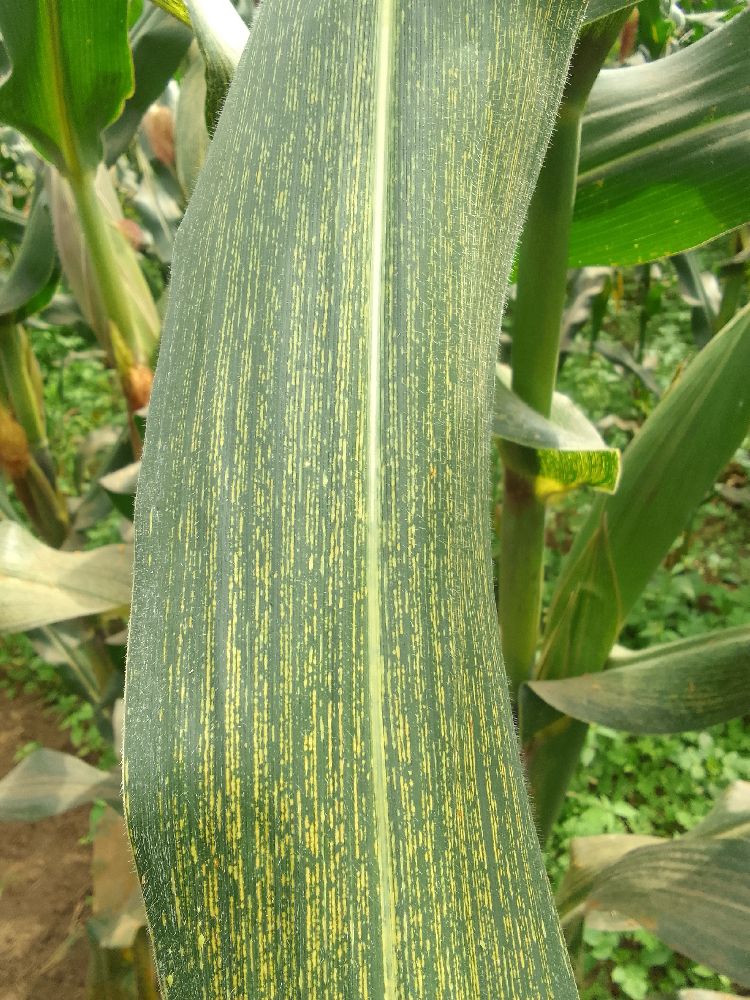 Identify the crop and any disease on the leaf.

maize, maize streak virus
